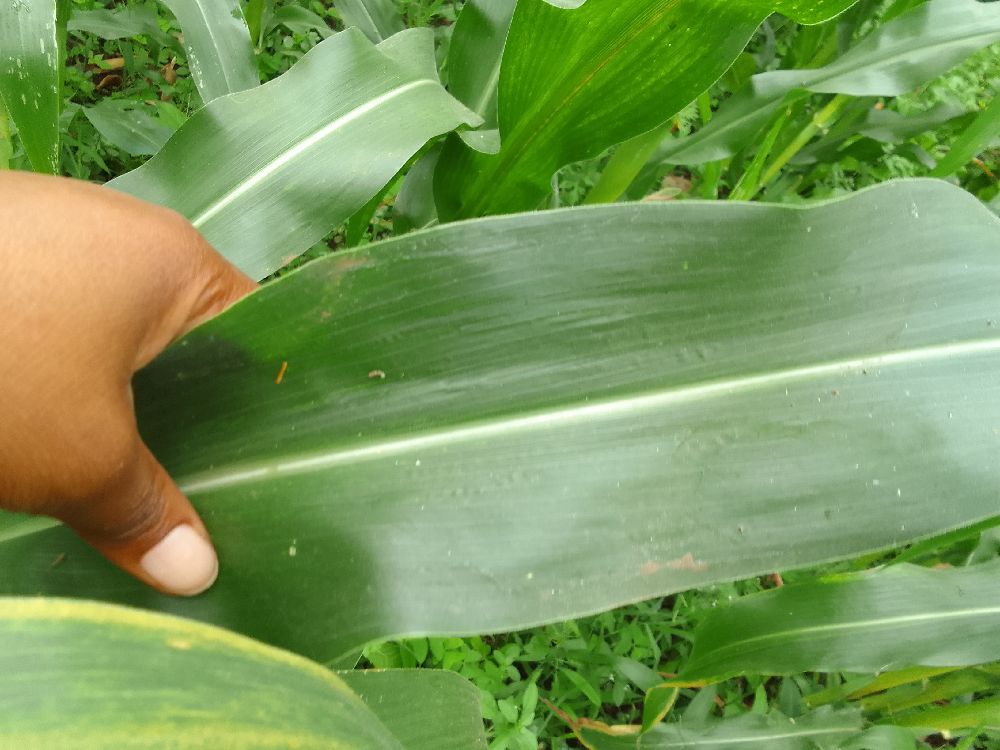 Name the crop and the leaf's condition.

maize, maize streak virus
